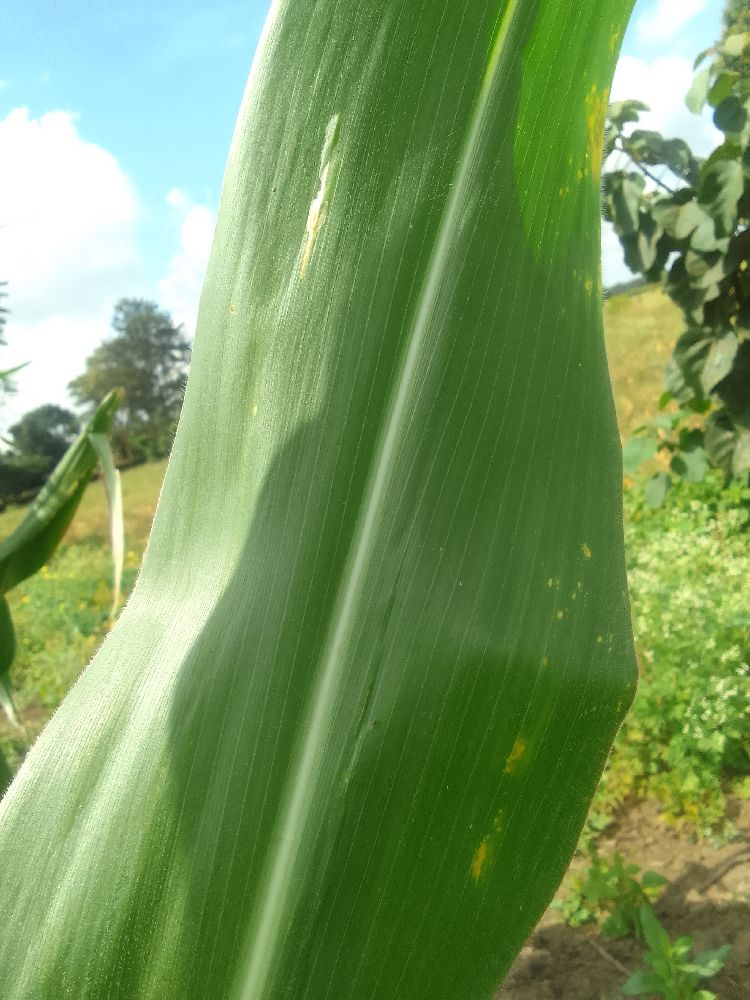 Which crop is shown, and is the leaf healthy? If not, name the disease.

maize, healthy
